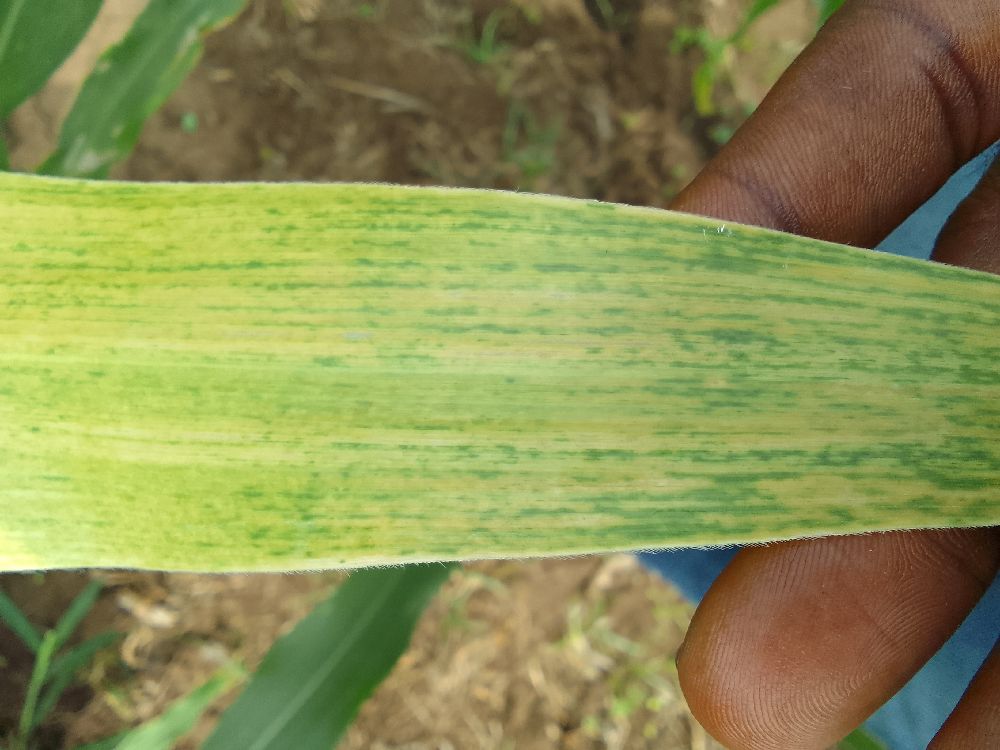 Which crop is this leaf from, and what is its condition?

maize, maize lethal necrosis
